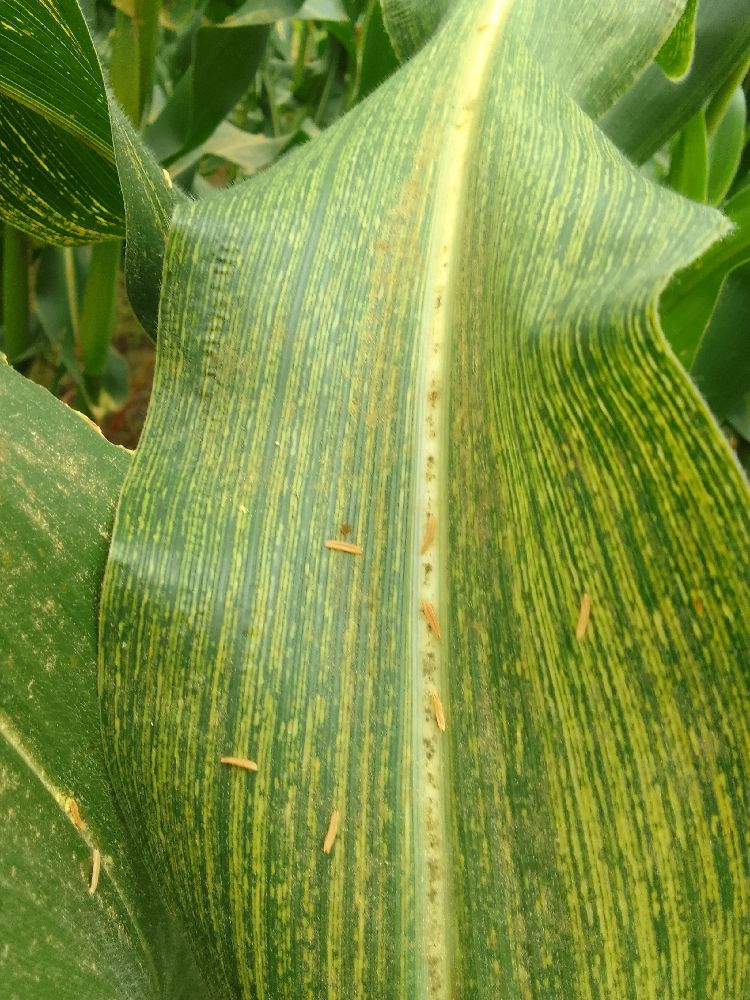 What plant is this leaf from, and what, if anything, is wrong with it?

maize, maize streak virus
